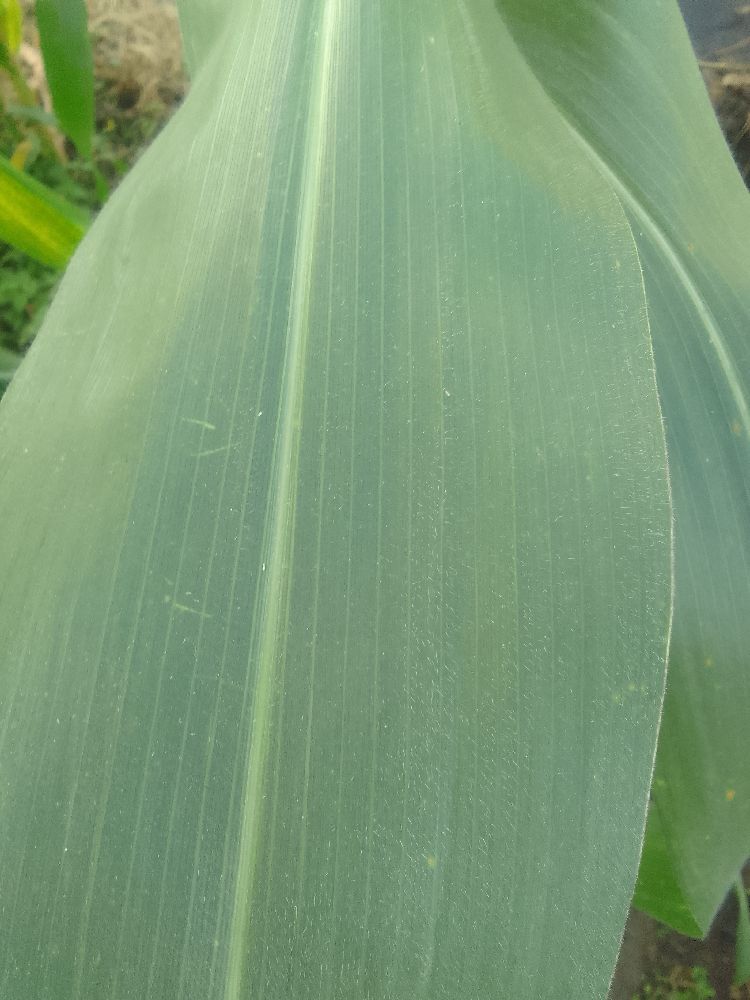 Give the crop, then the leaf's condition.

maize, healthy
